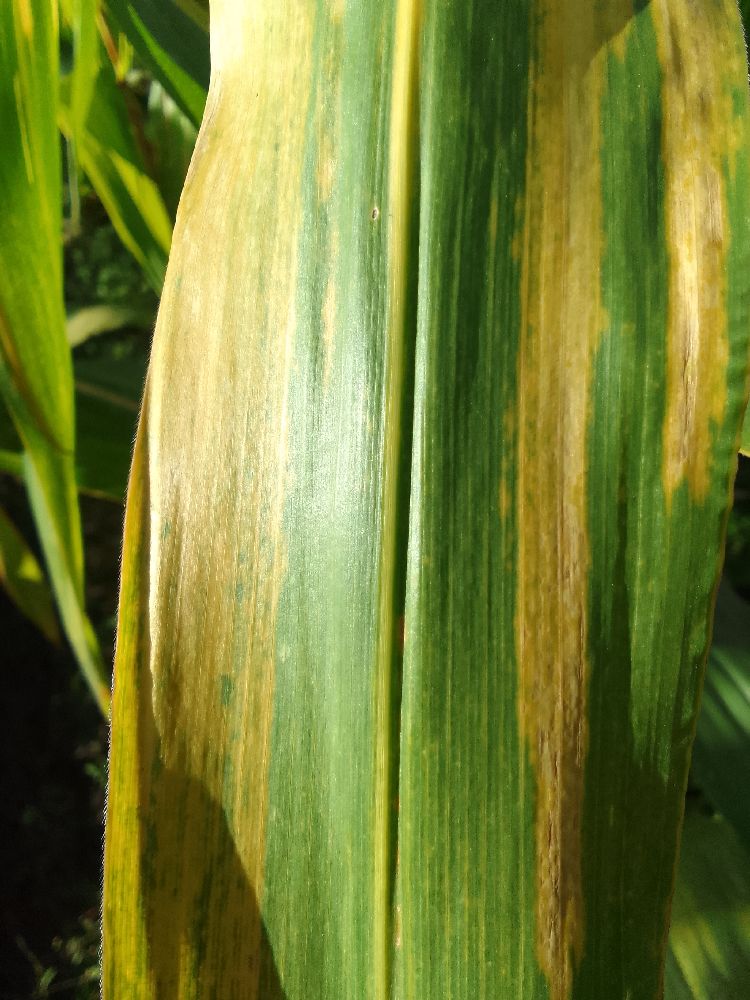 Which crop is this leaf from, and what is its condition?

maize, maize lethal necrosis
